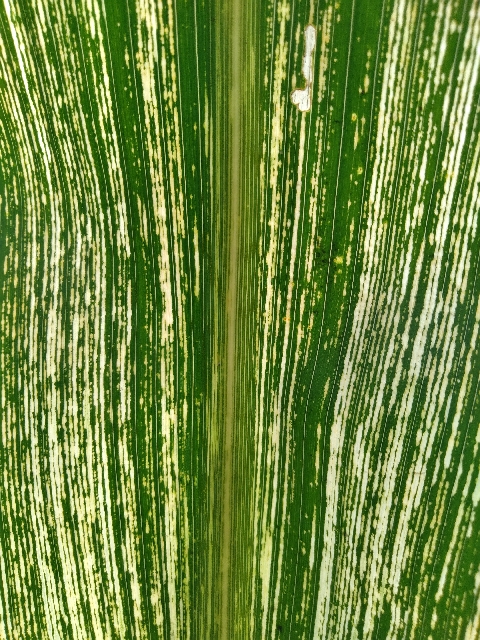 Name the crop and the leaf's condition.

maize, maize streak virus
